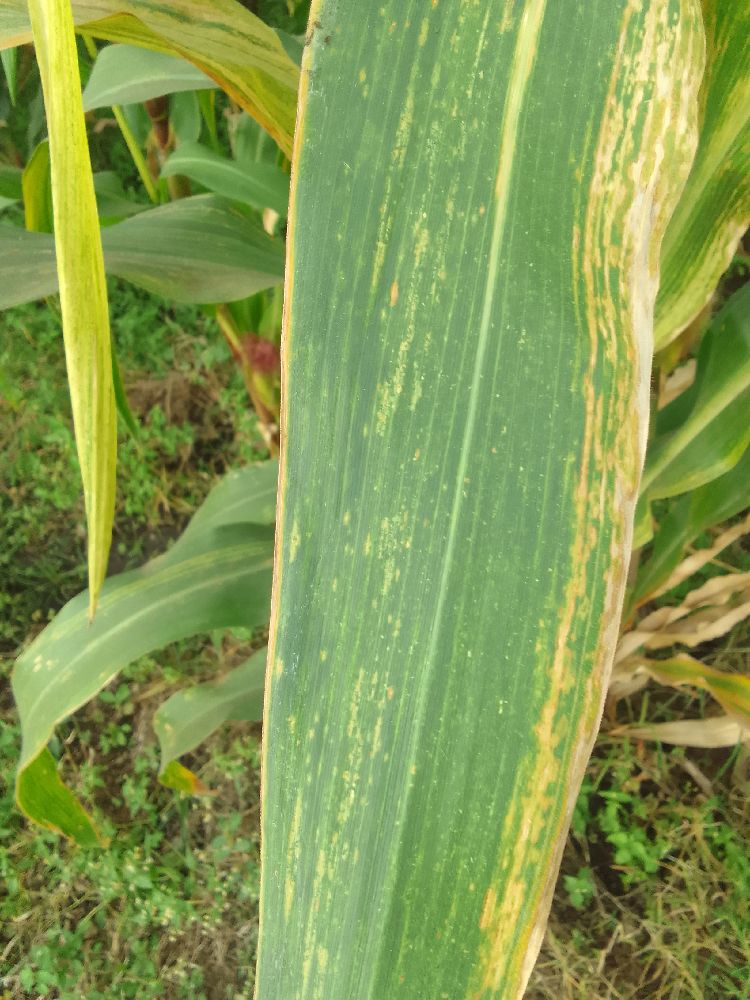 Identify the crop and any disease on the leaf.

maize, maize lethal necrosis
